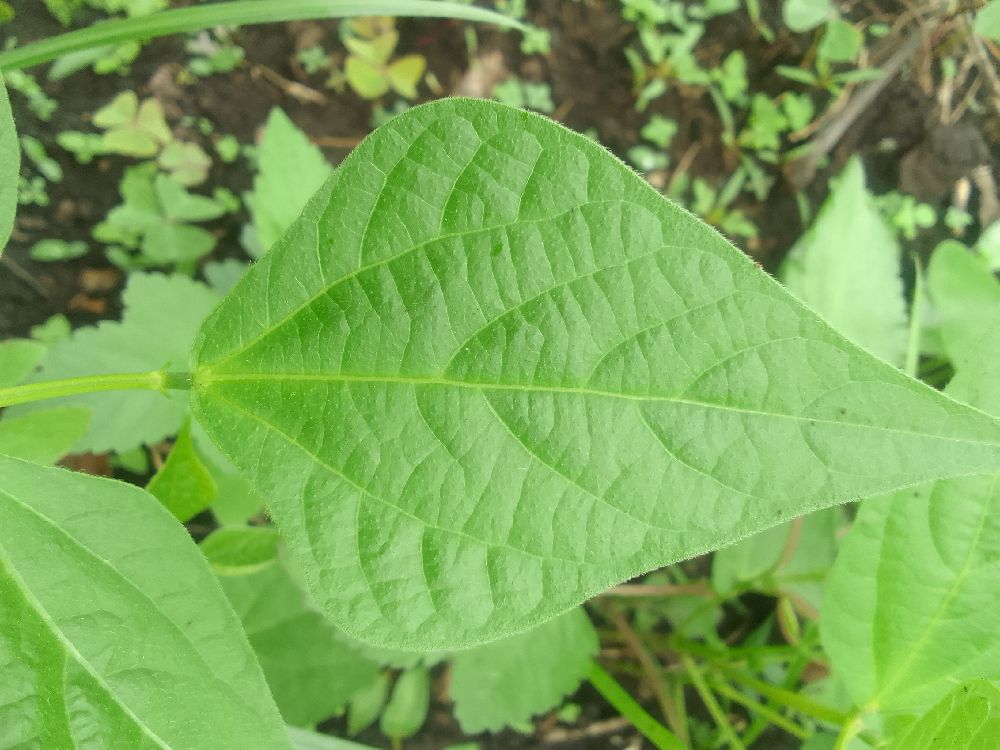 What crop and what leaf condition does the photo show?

common bean, healthy
